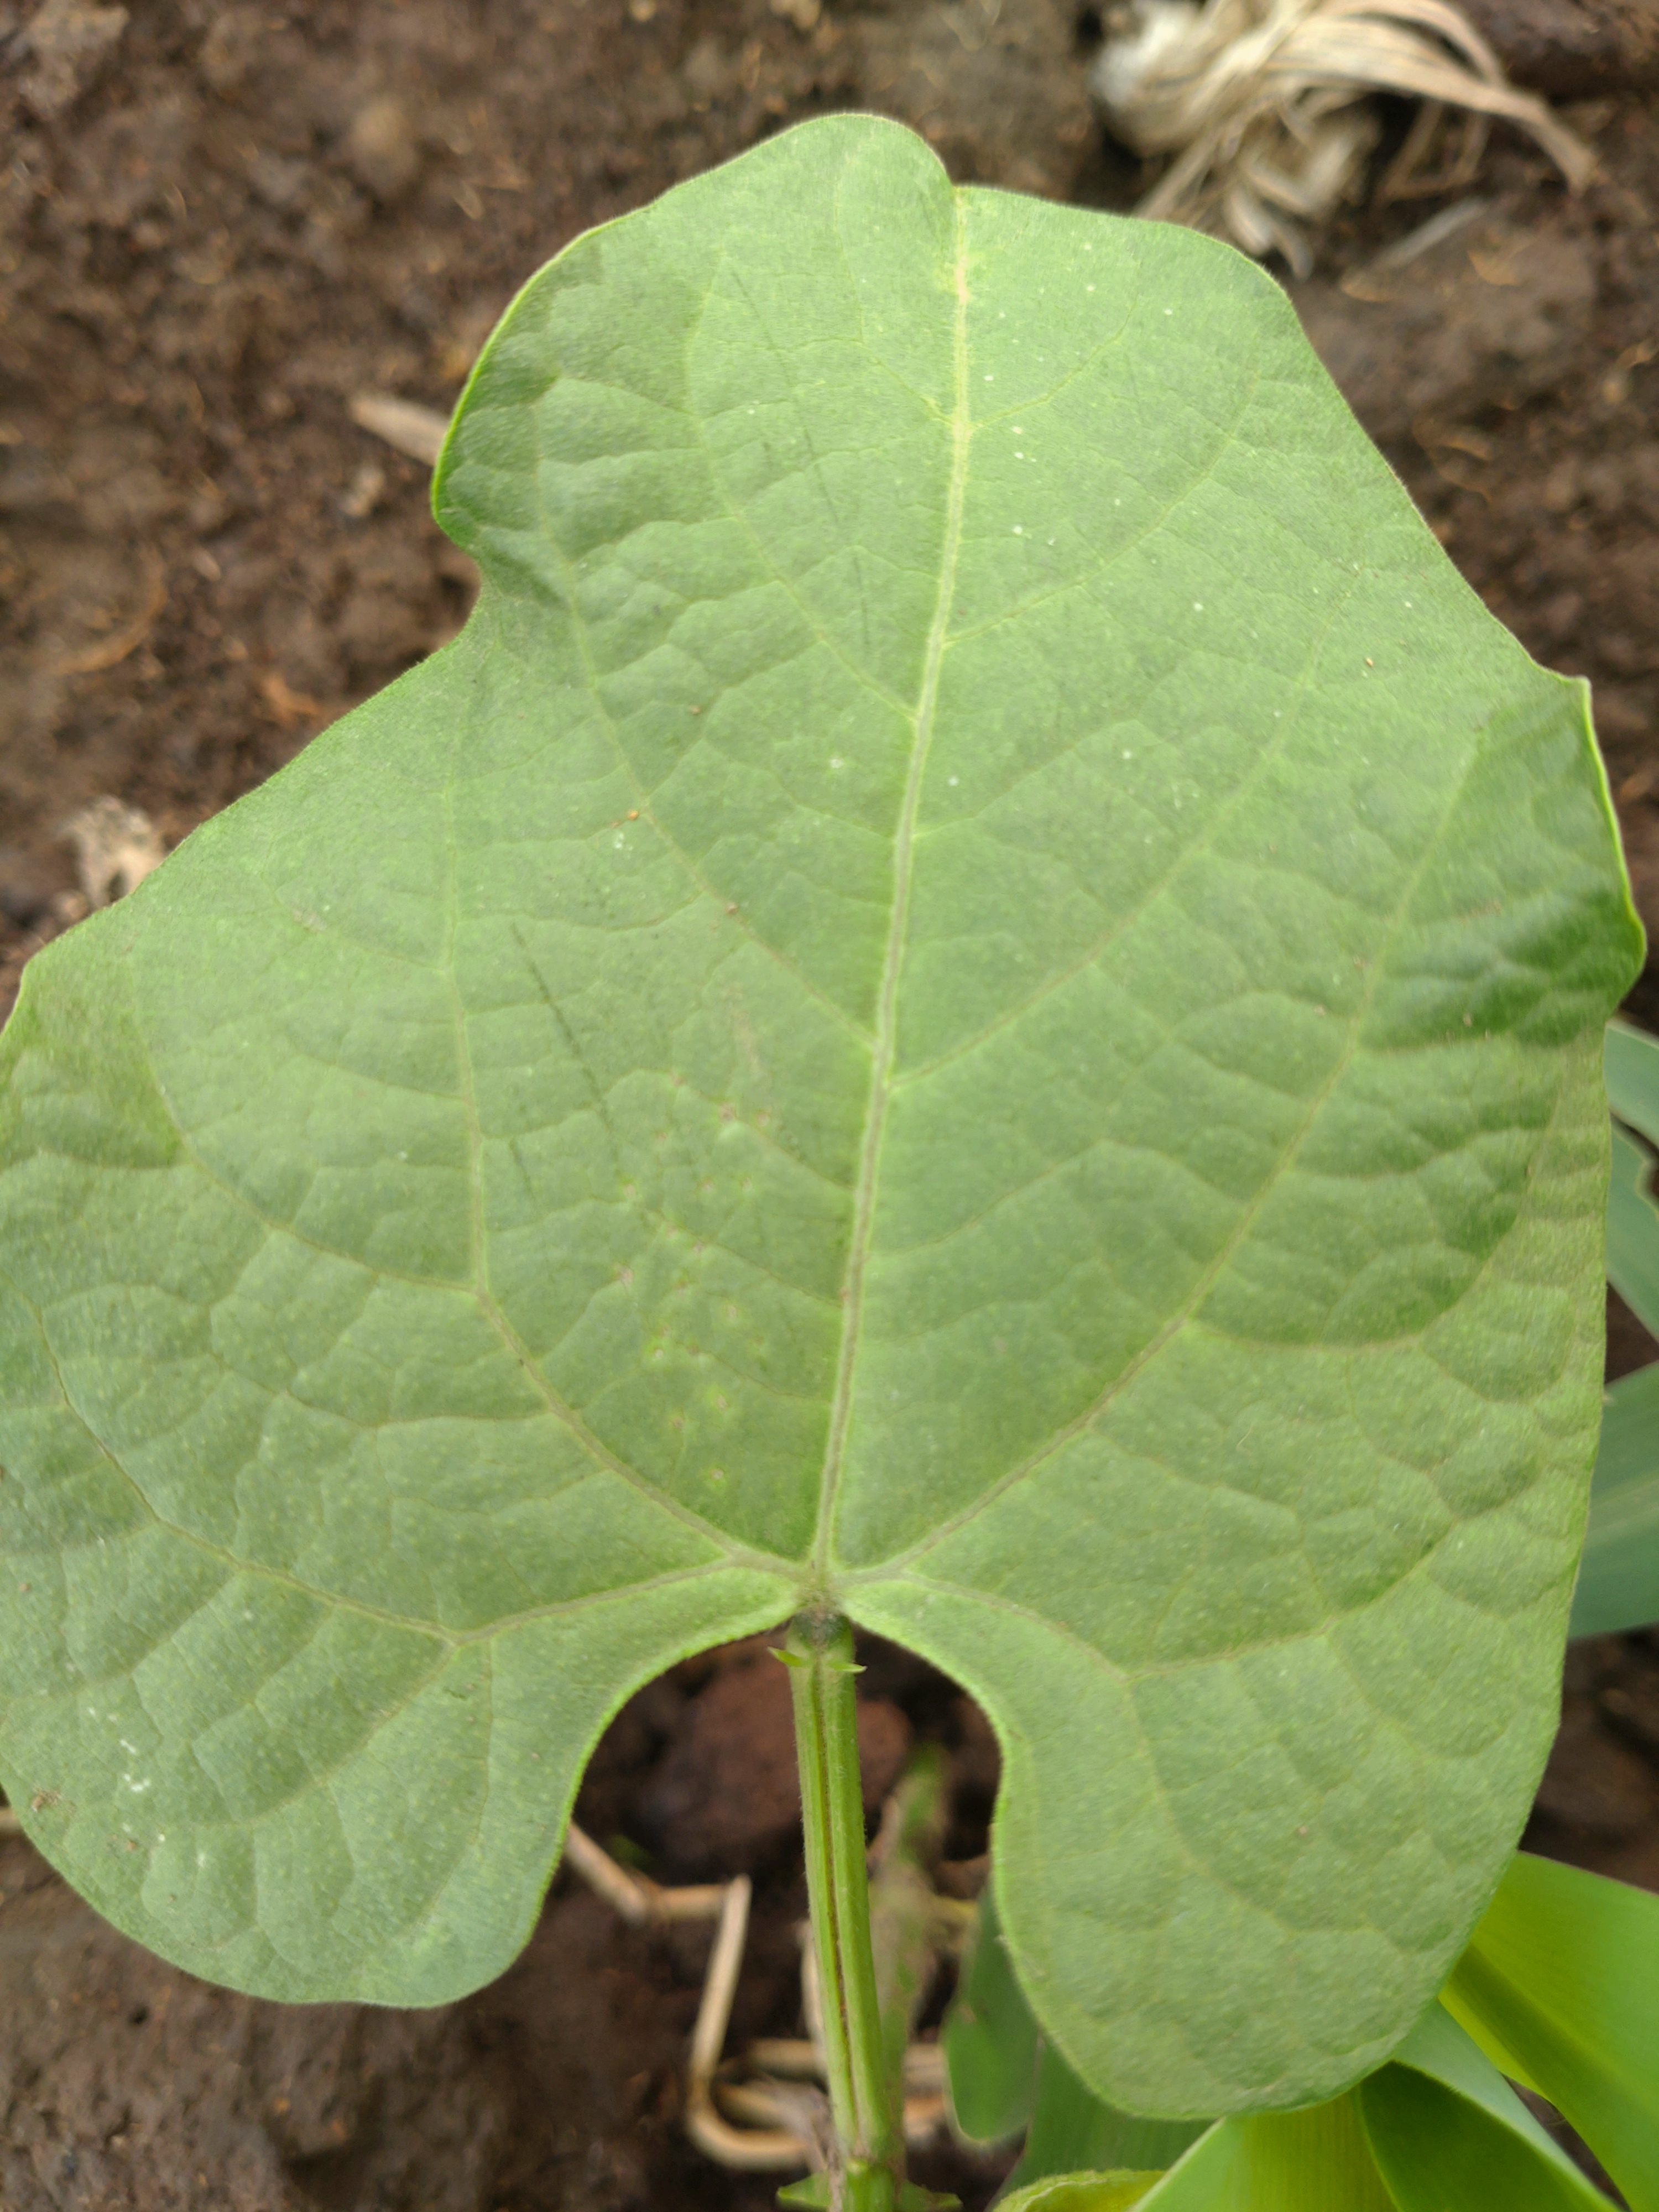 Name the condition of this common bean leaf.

healthy
